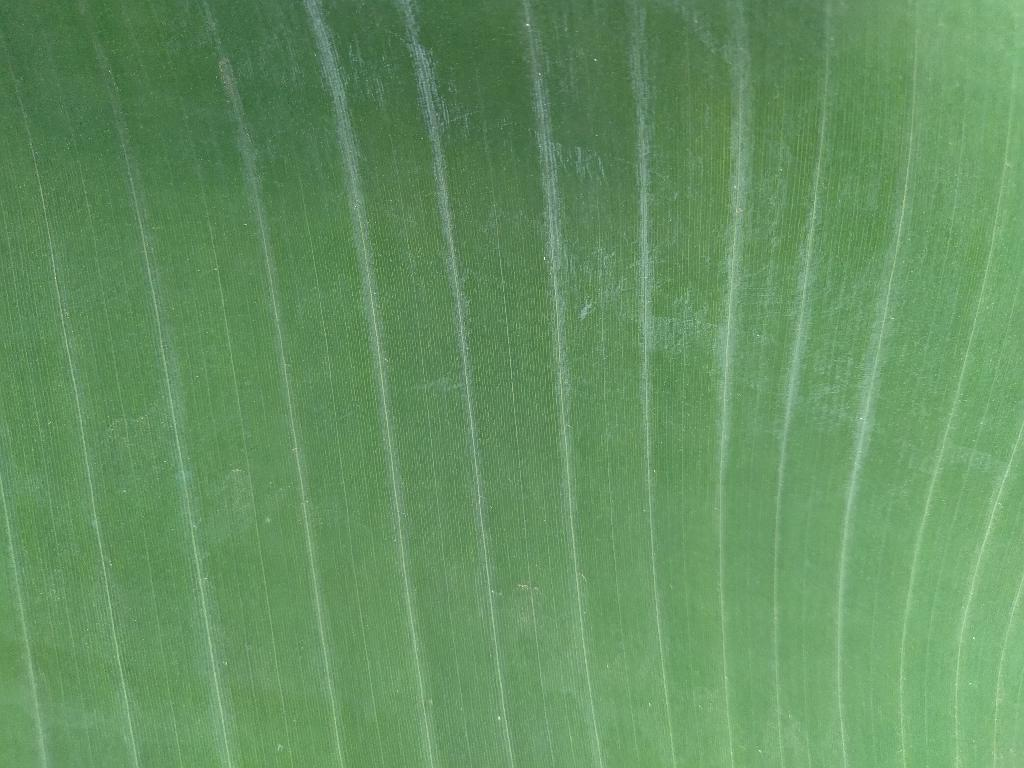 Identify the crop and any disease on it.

banana, healthy
